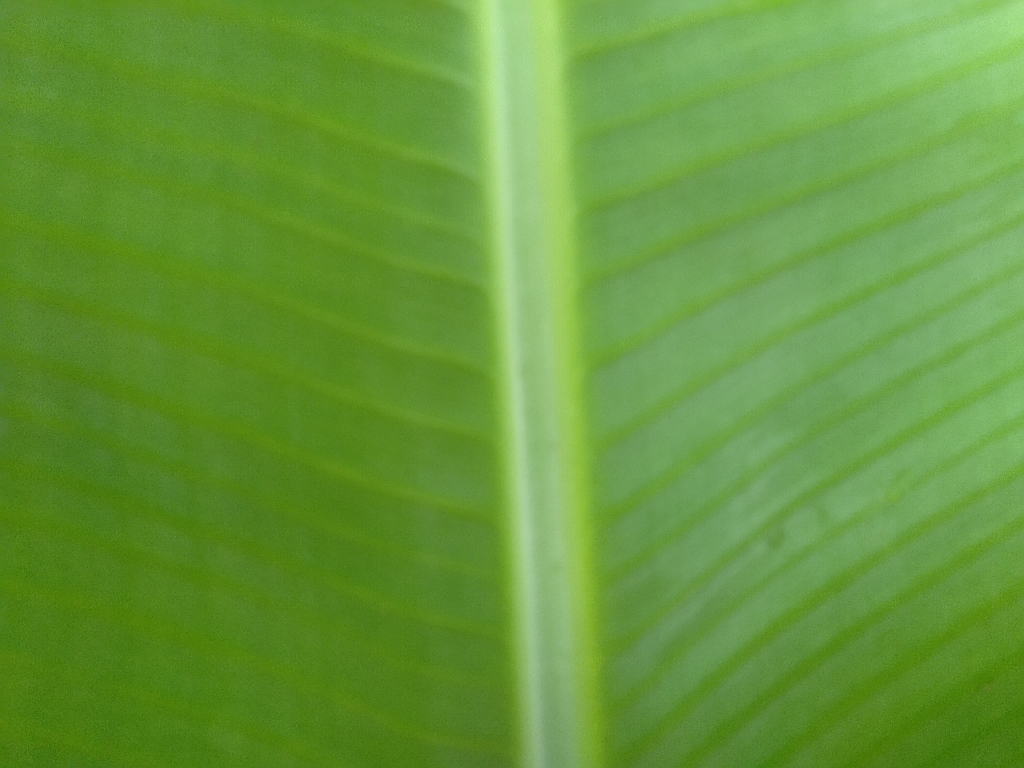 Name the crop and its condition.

banana, healthy
